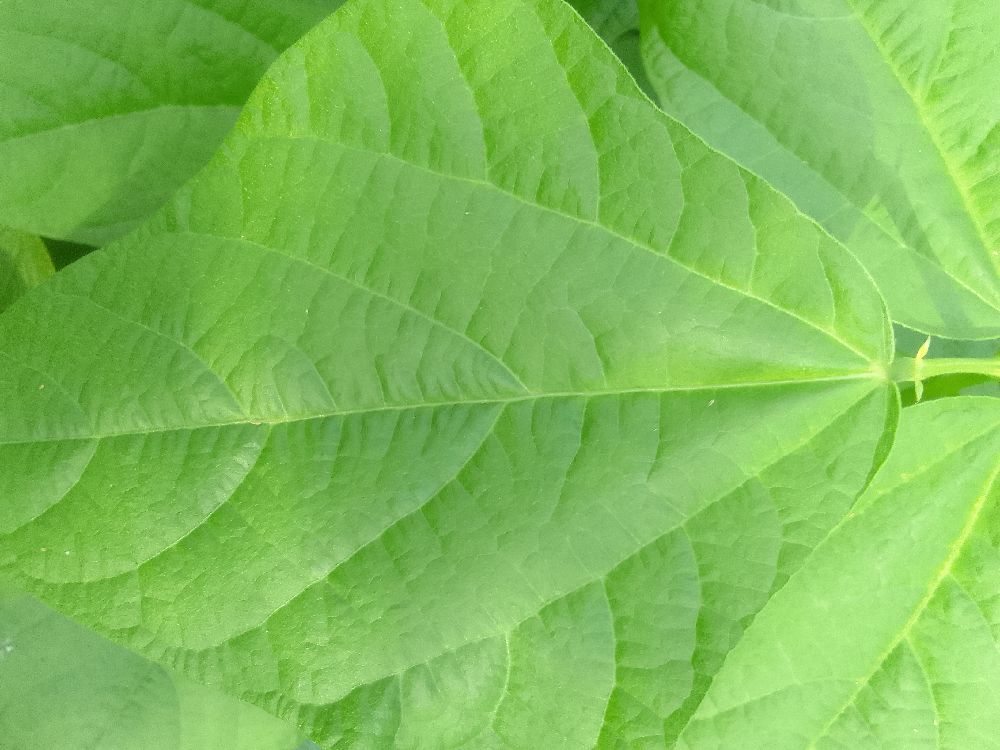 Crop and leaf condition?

common bean, healthy
